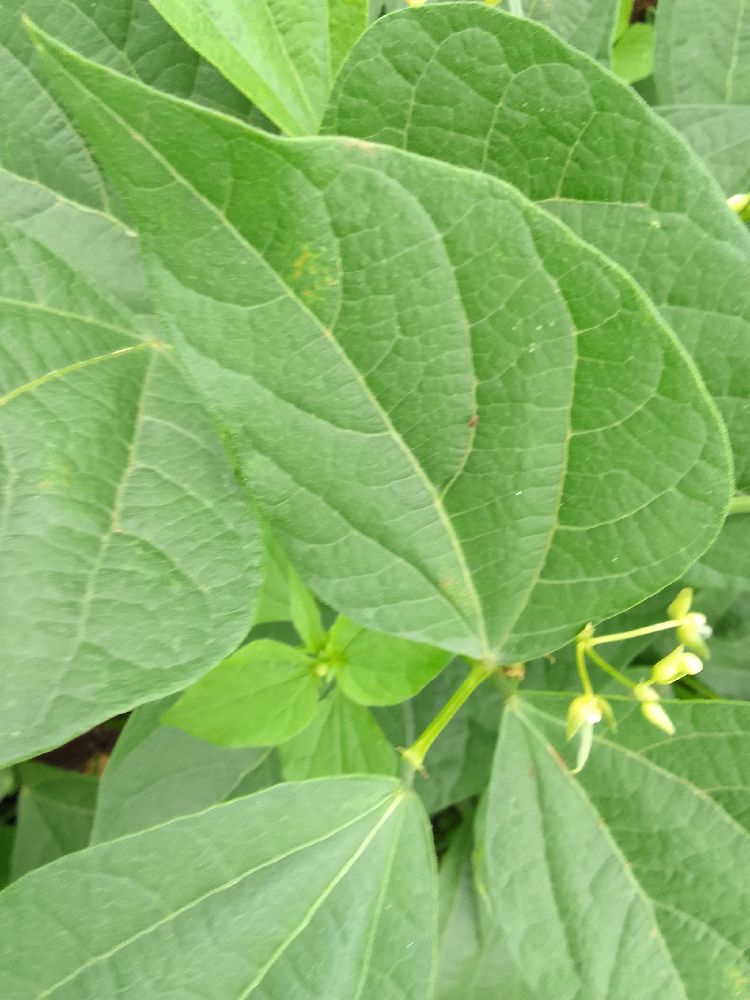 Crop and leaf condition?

common bean, healthy
